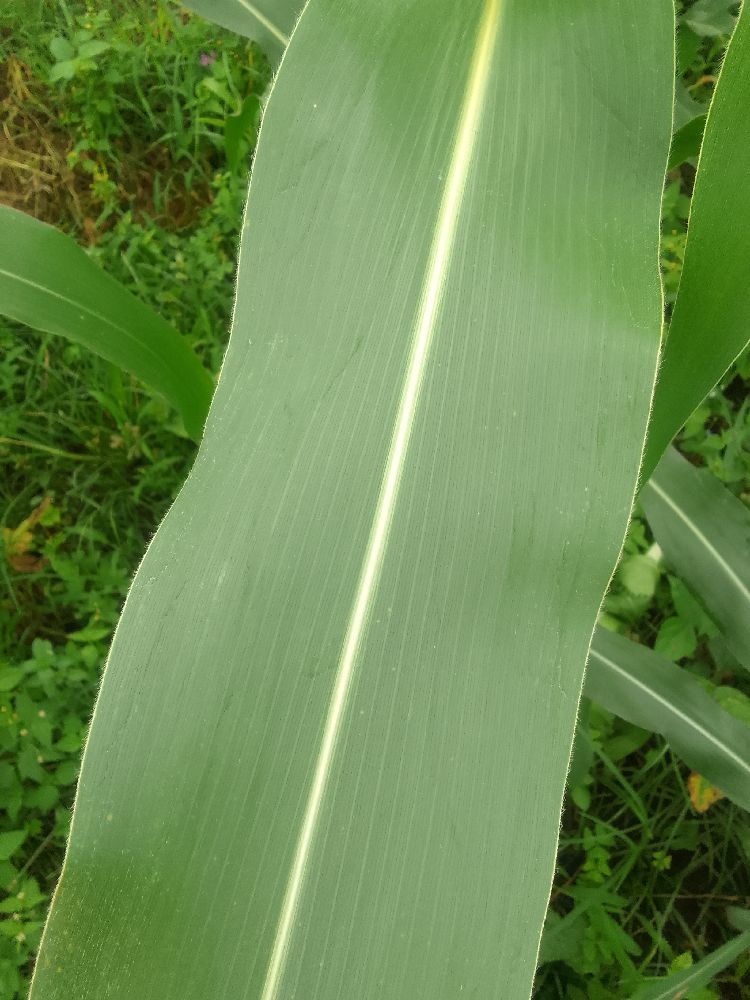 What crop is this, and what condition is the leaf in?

maize, healthy
